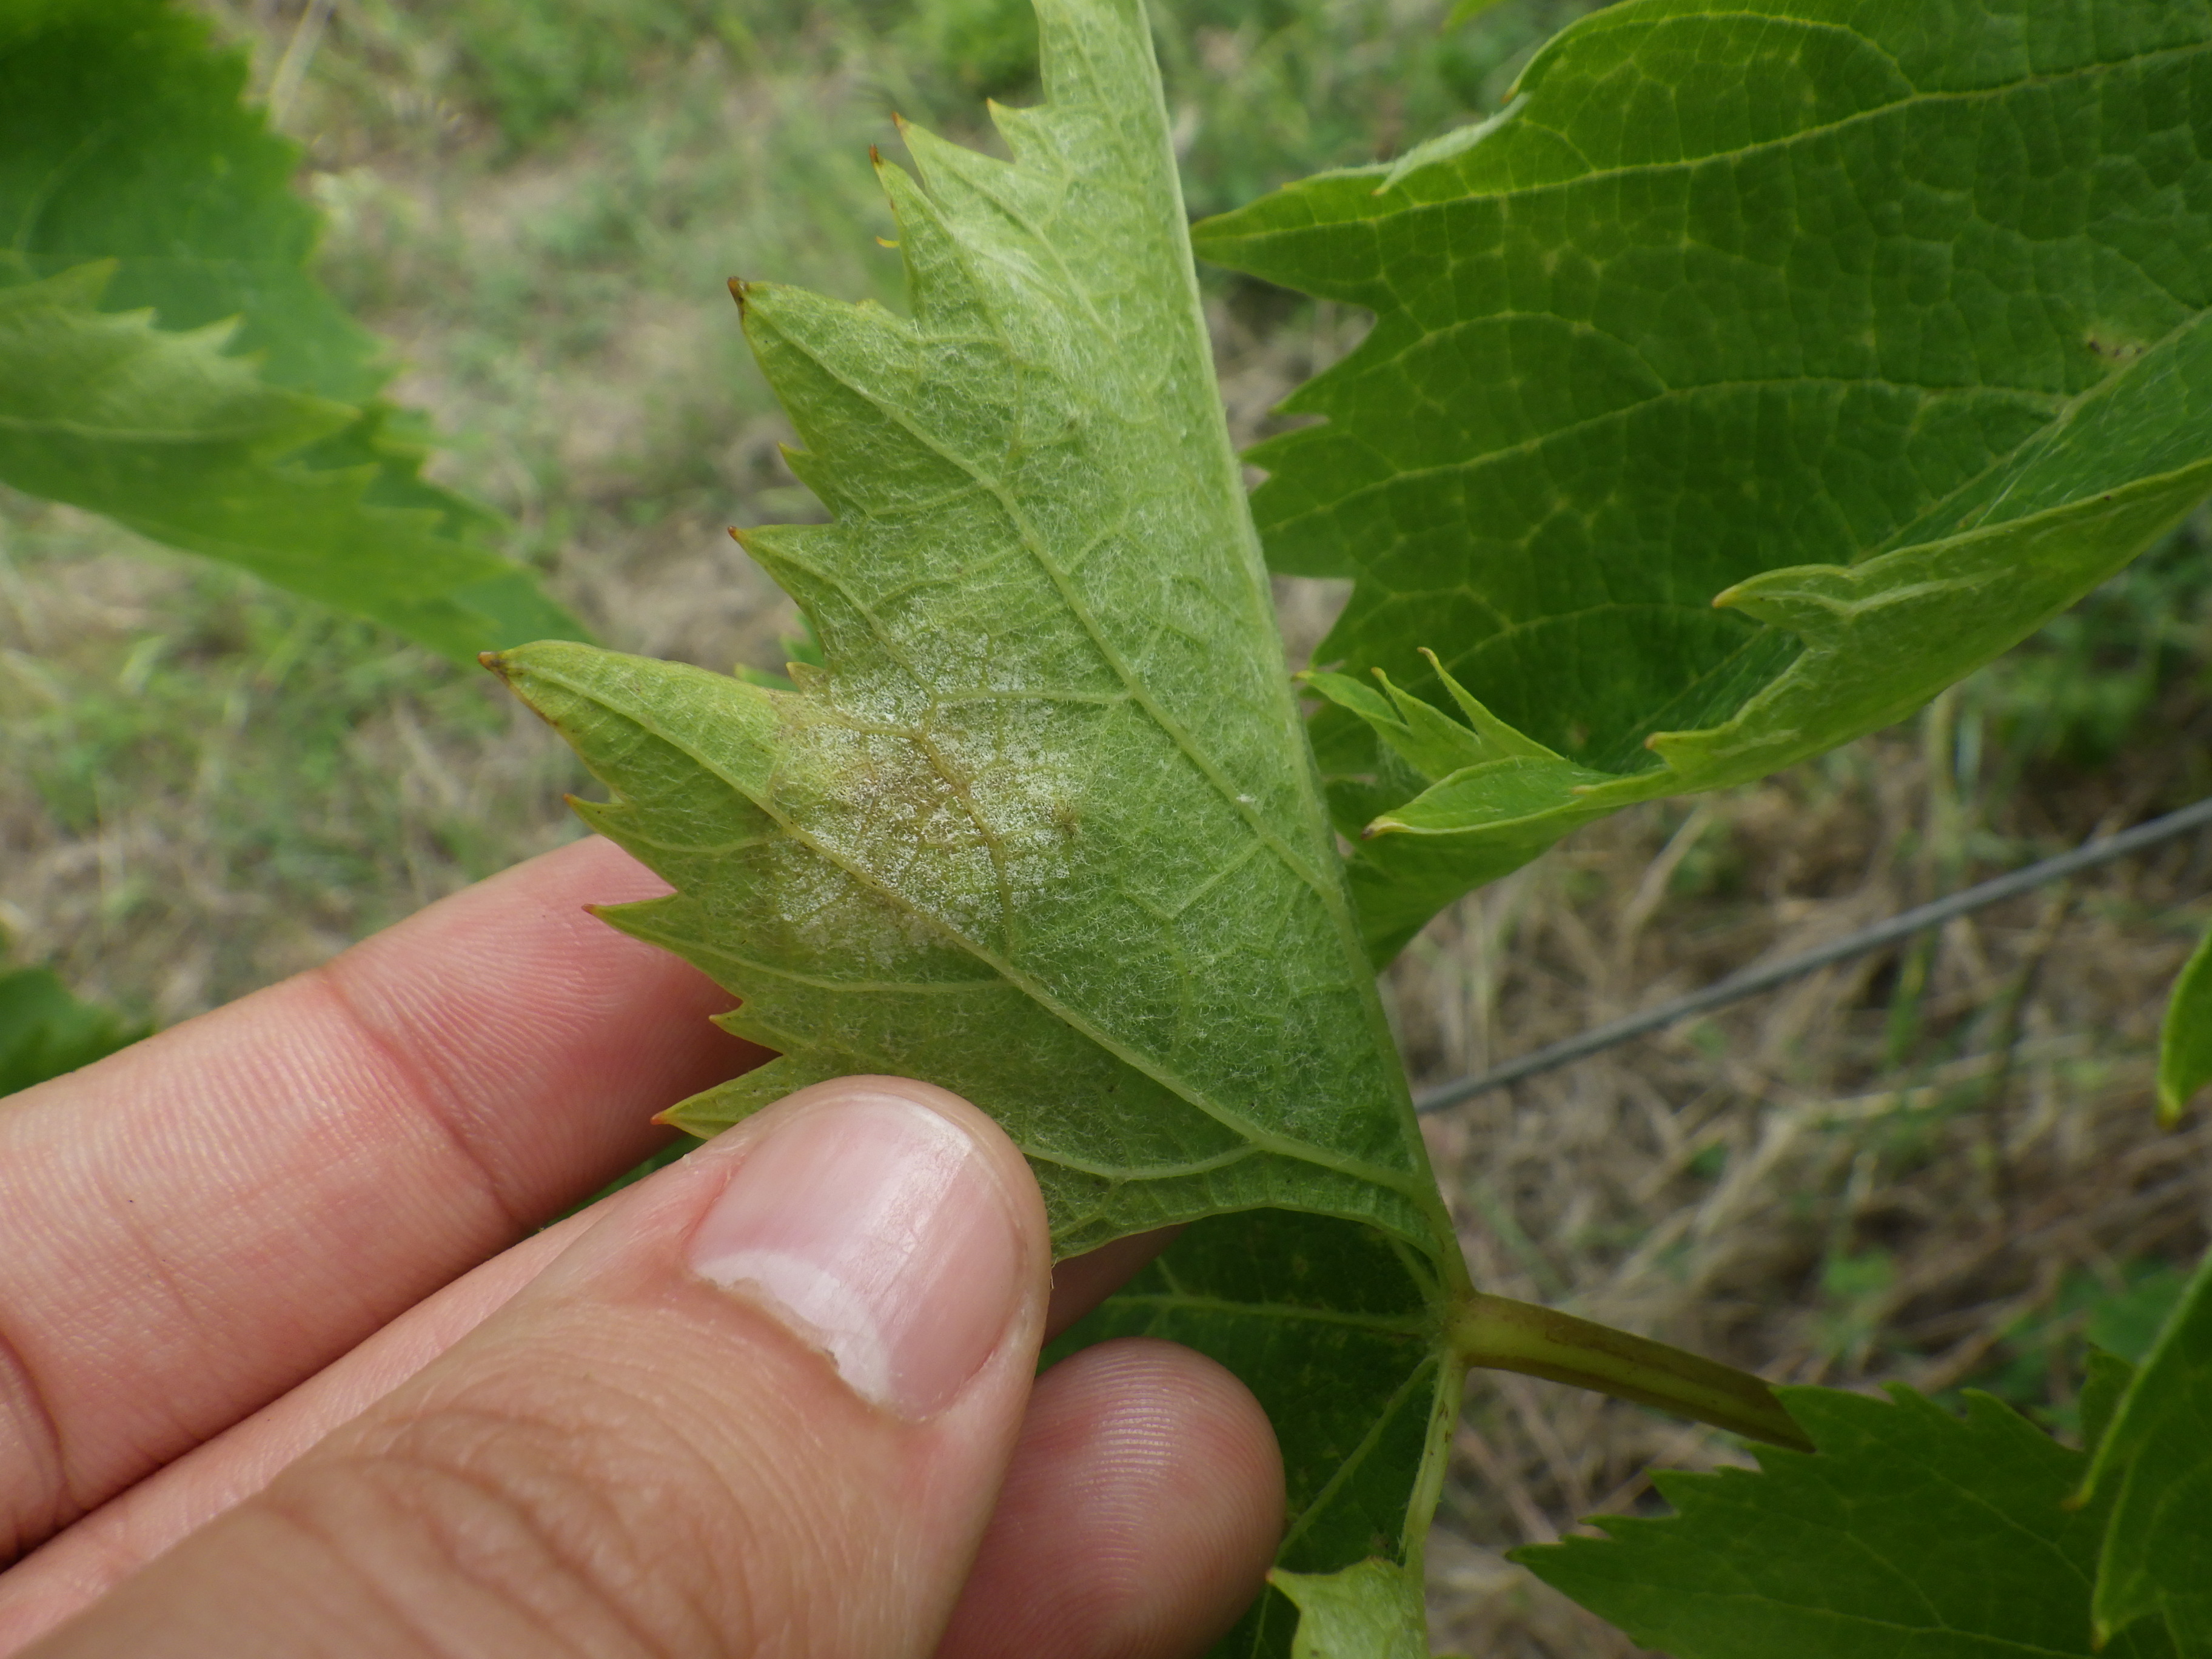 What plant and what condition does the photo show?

grapevine, downy mildew
